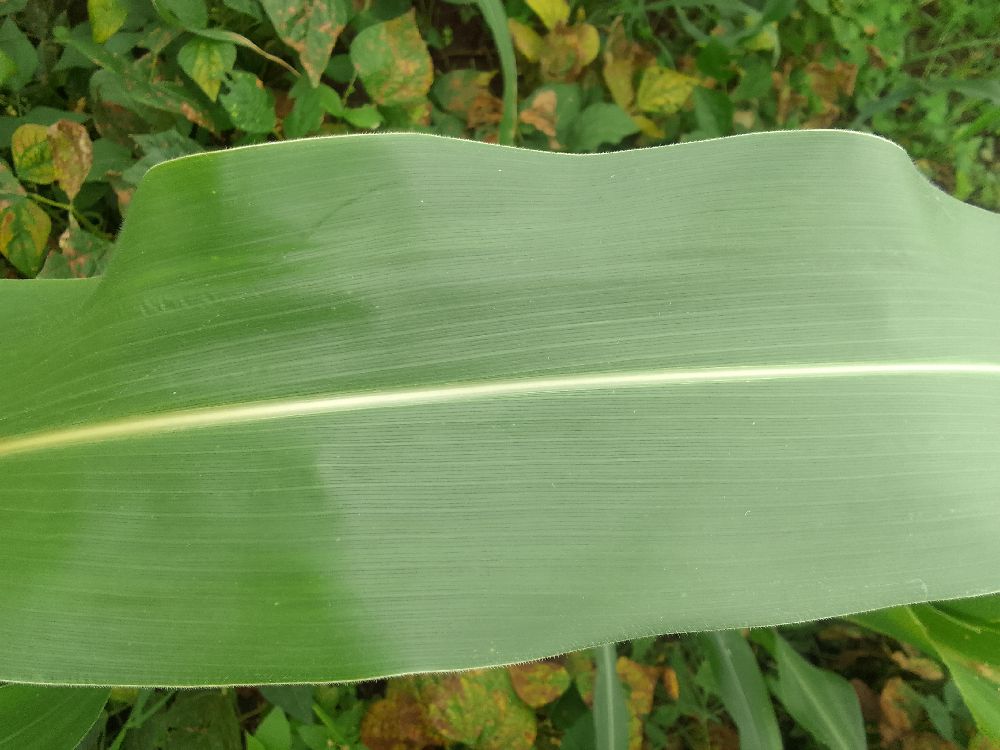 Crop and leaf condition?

maize, healthy
